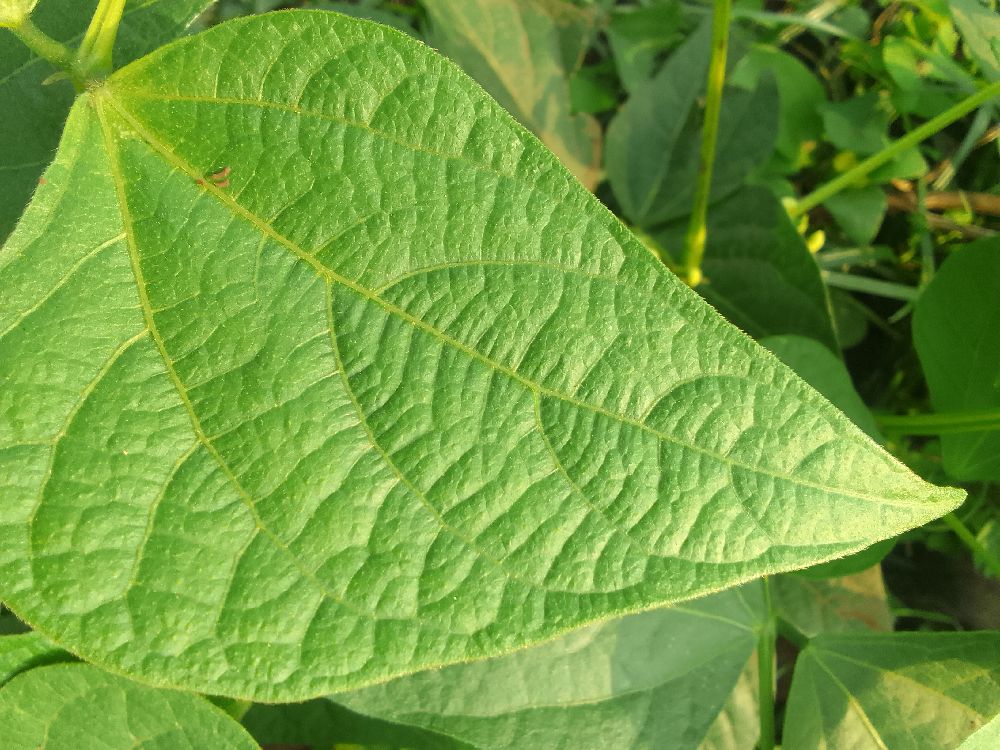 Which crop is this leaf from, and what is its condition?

common bean, healthy
